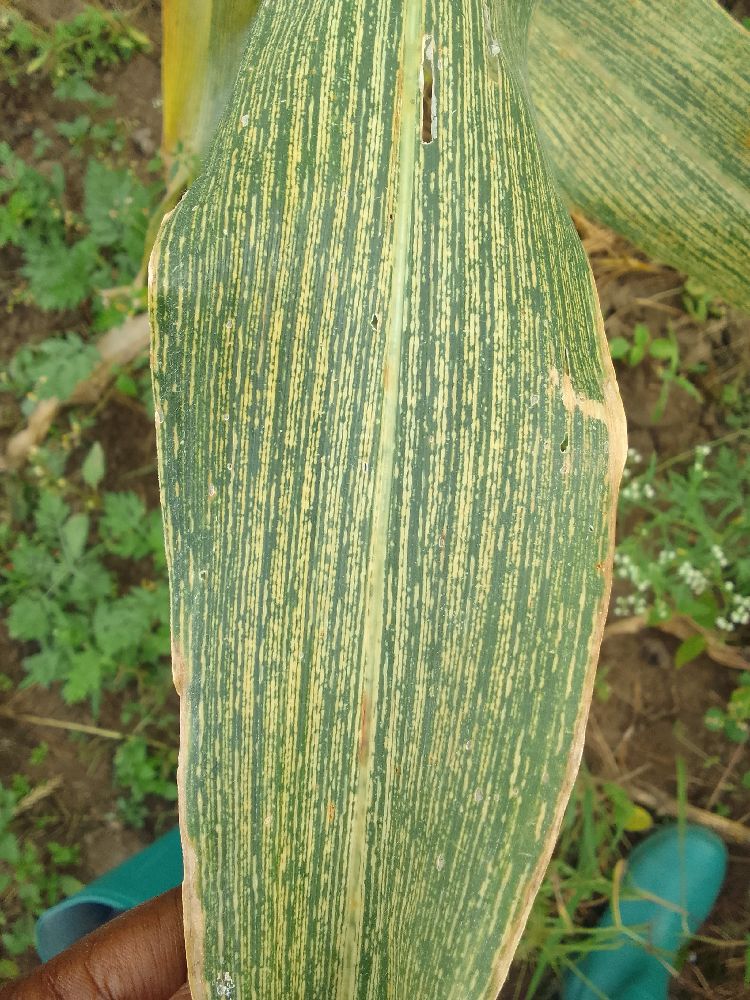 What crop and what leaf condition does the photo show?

maize, maize streak virus
